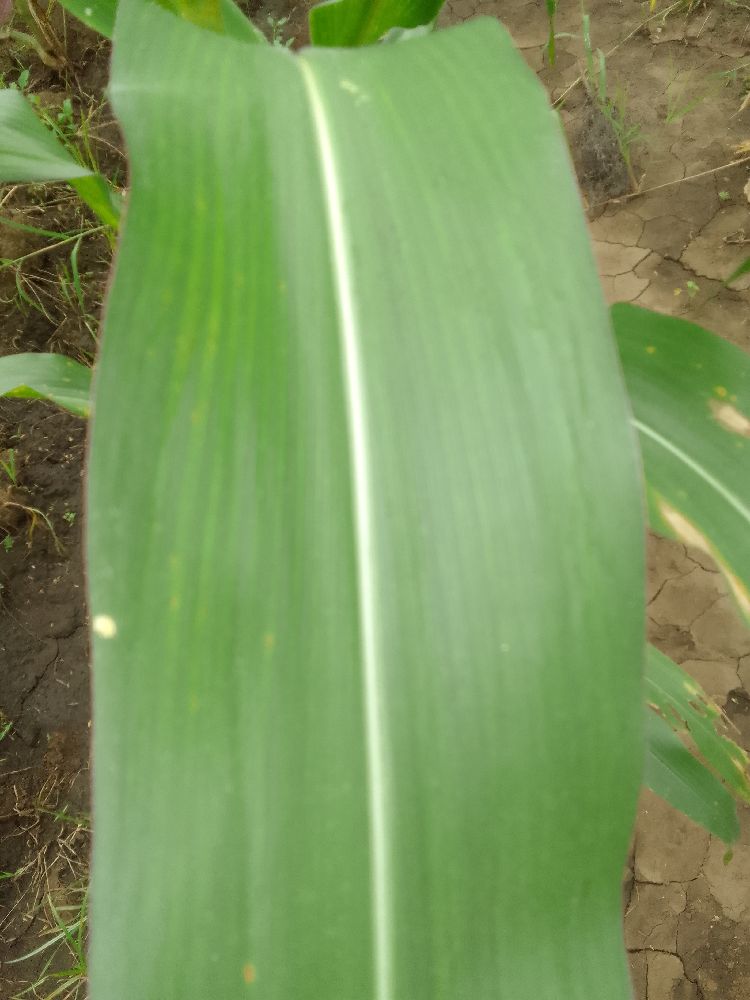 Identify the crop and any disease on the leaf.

maize, healthy
